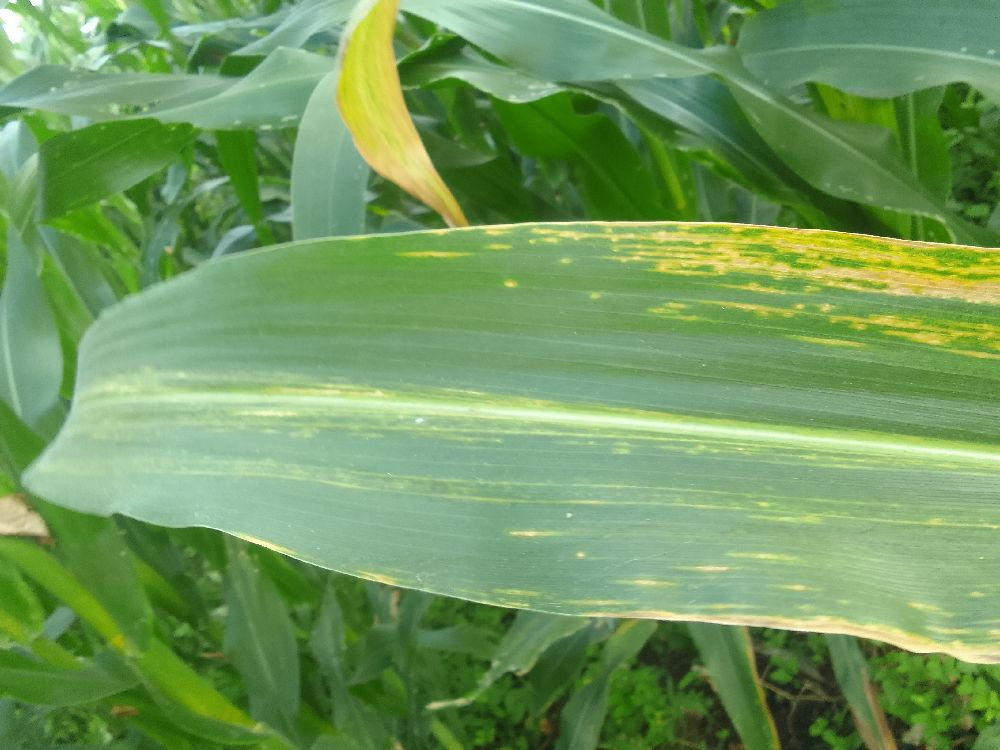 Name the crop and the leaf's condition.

maize, maize lethal necrosis
